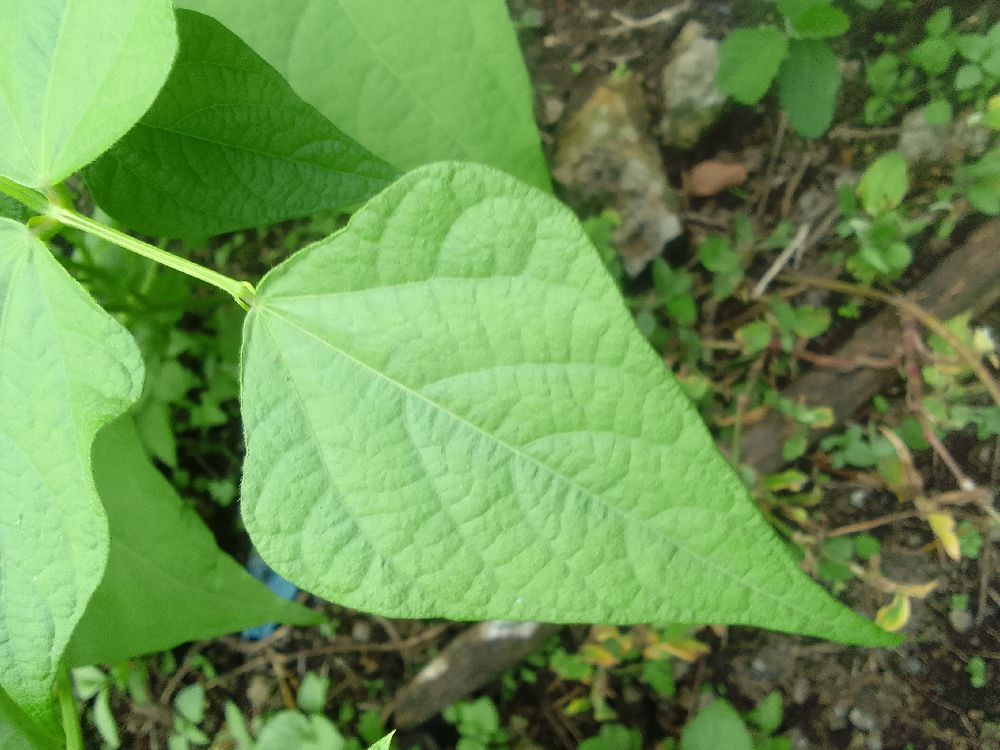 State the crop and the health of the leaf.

common bean, healthy
